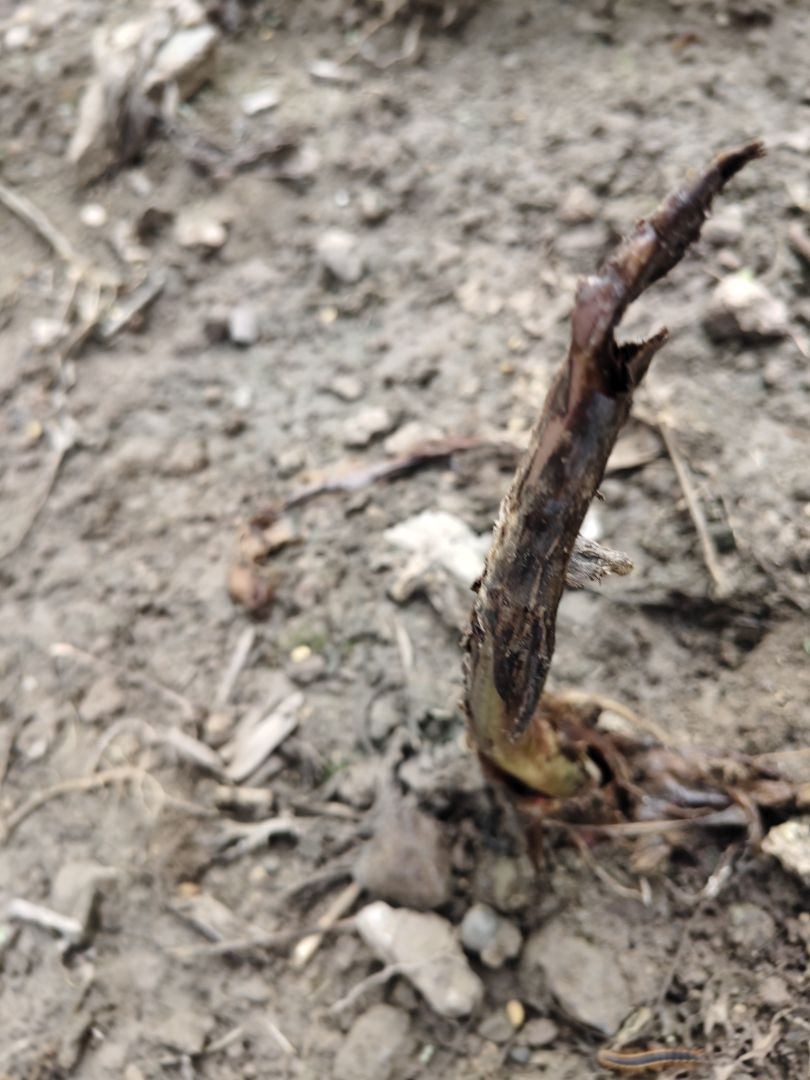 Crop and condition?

taro, root rot
